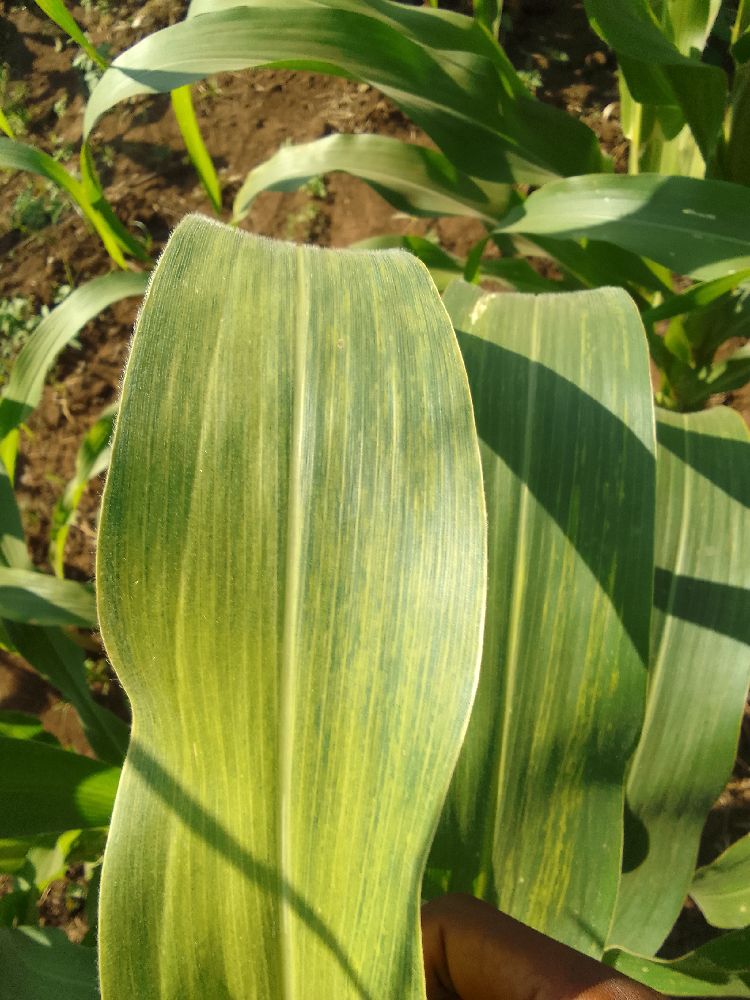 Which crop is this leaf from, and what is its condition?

maize, maize lethal necrosis
